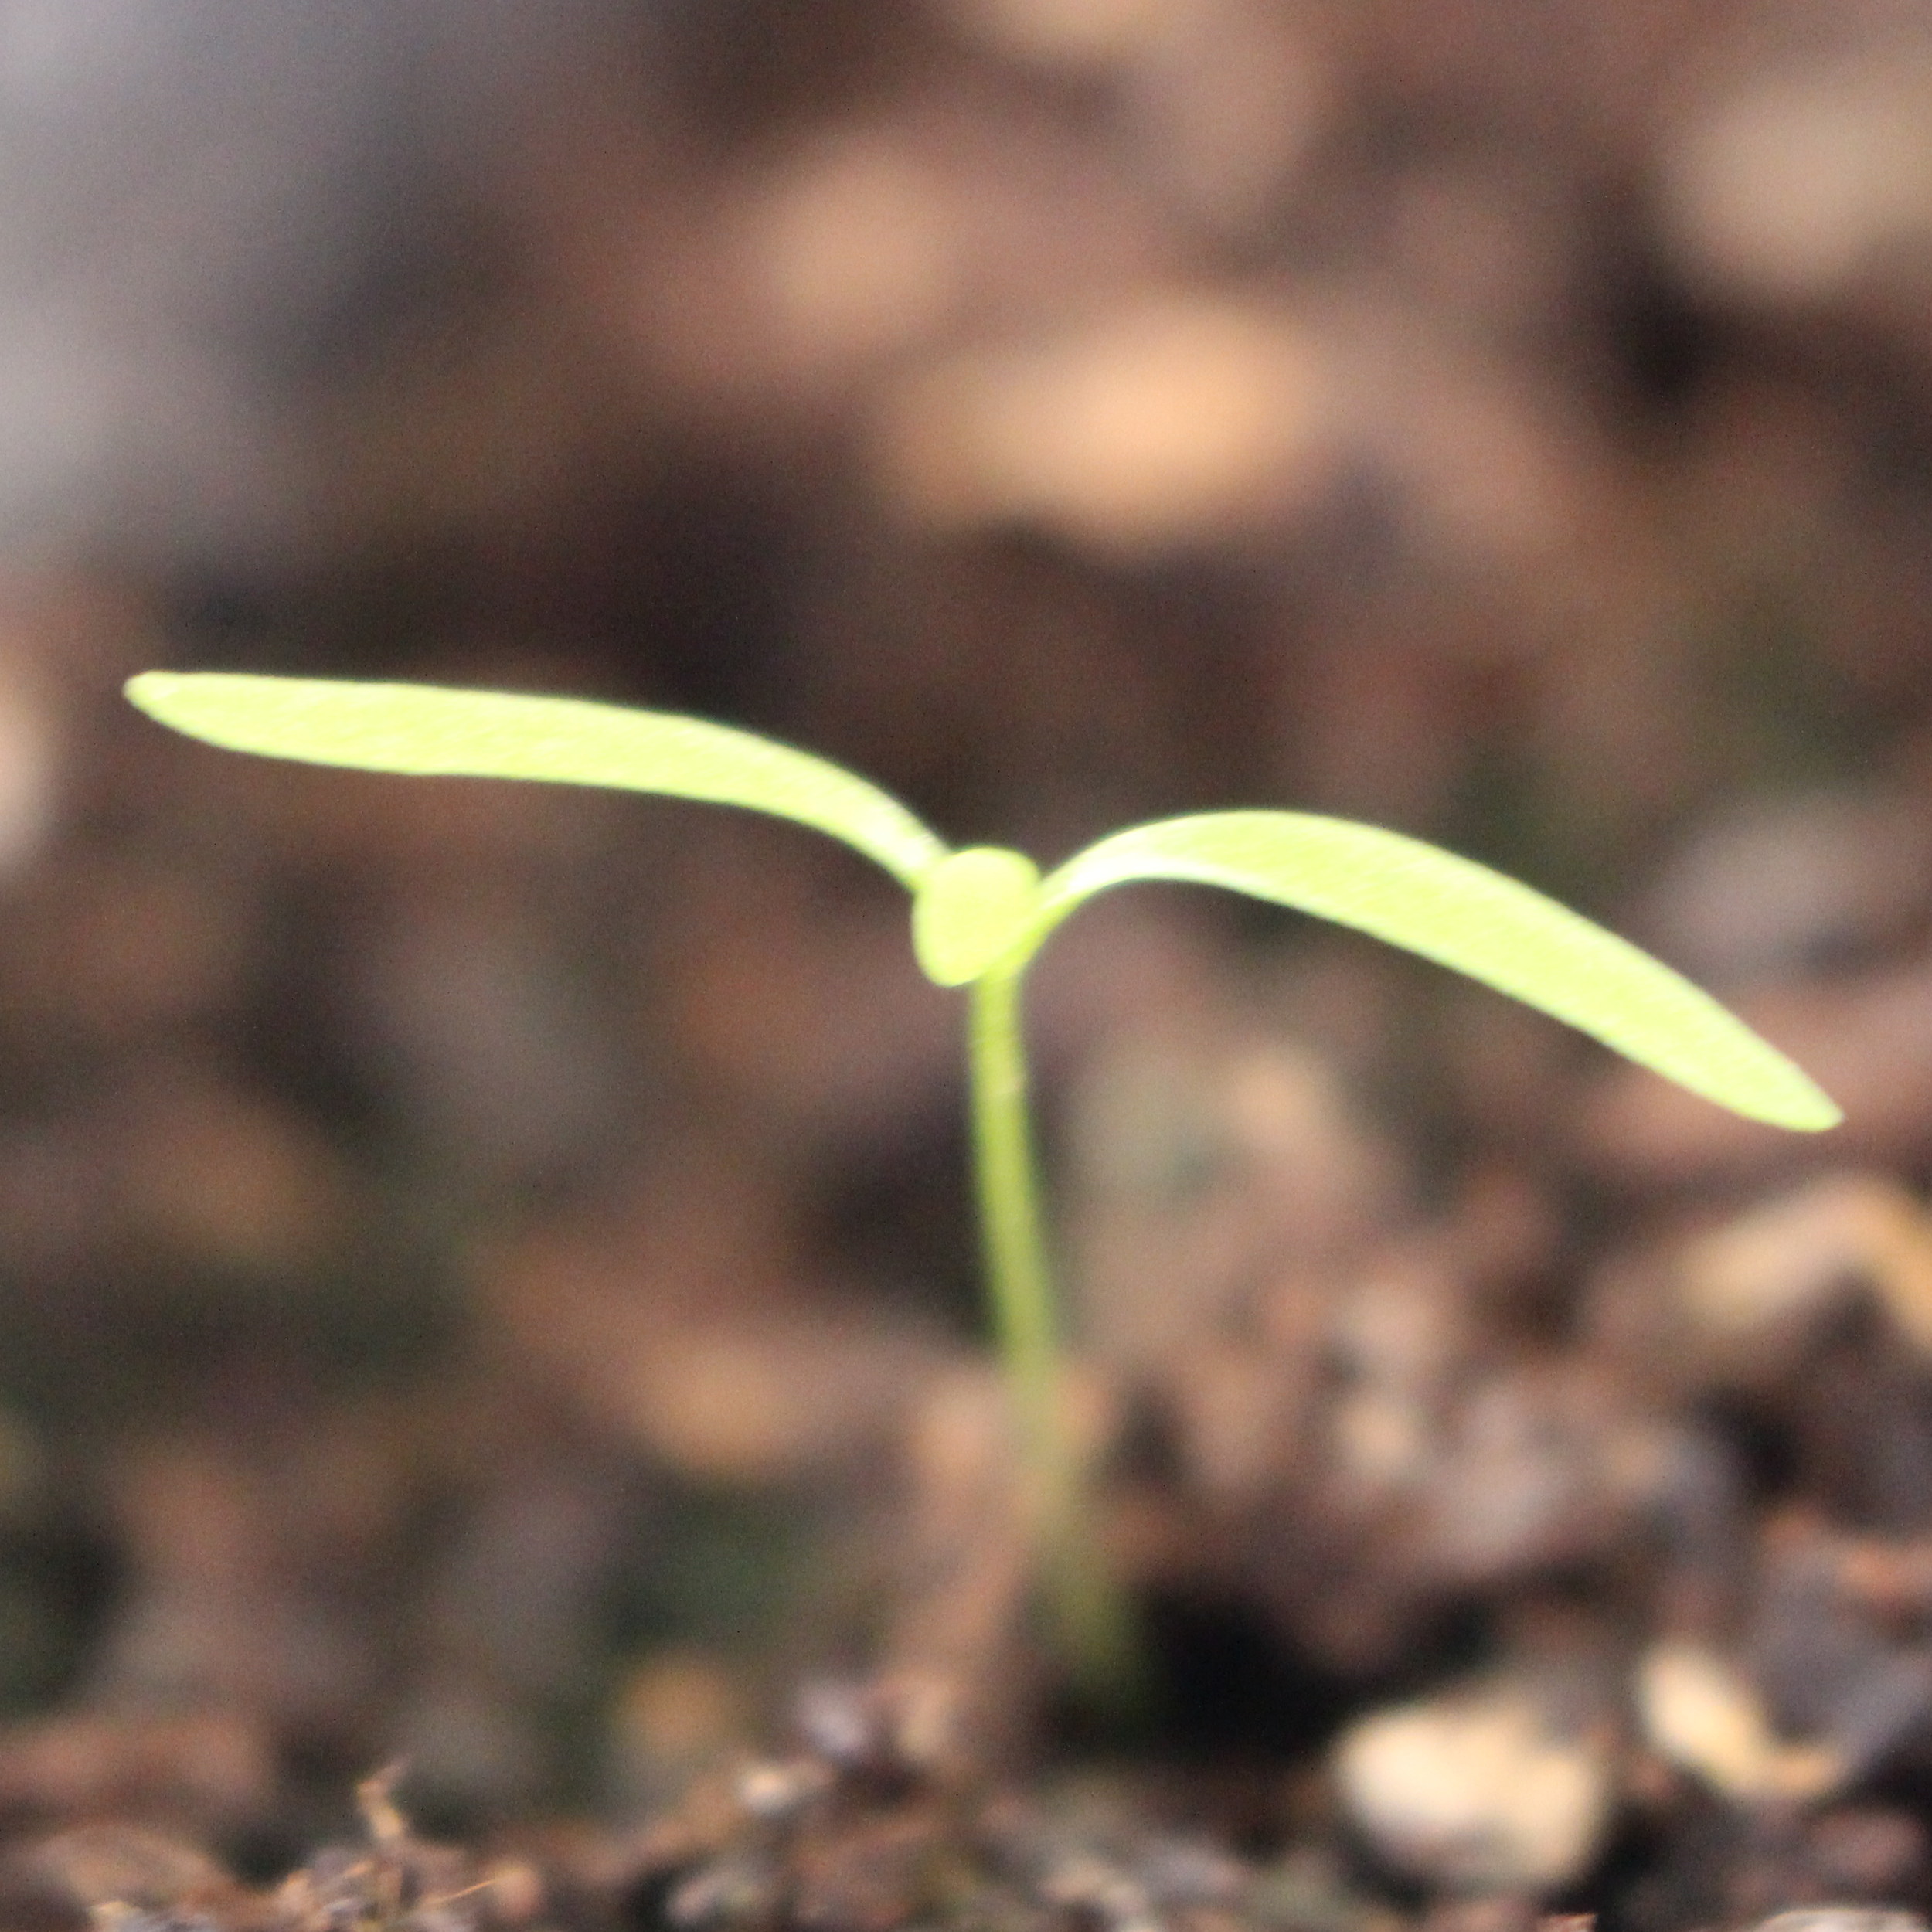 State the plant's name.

Papaver rhoeas
